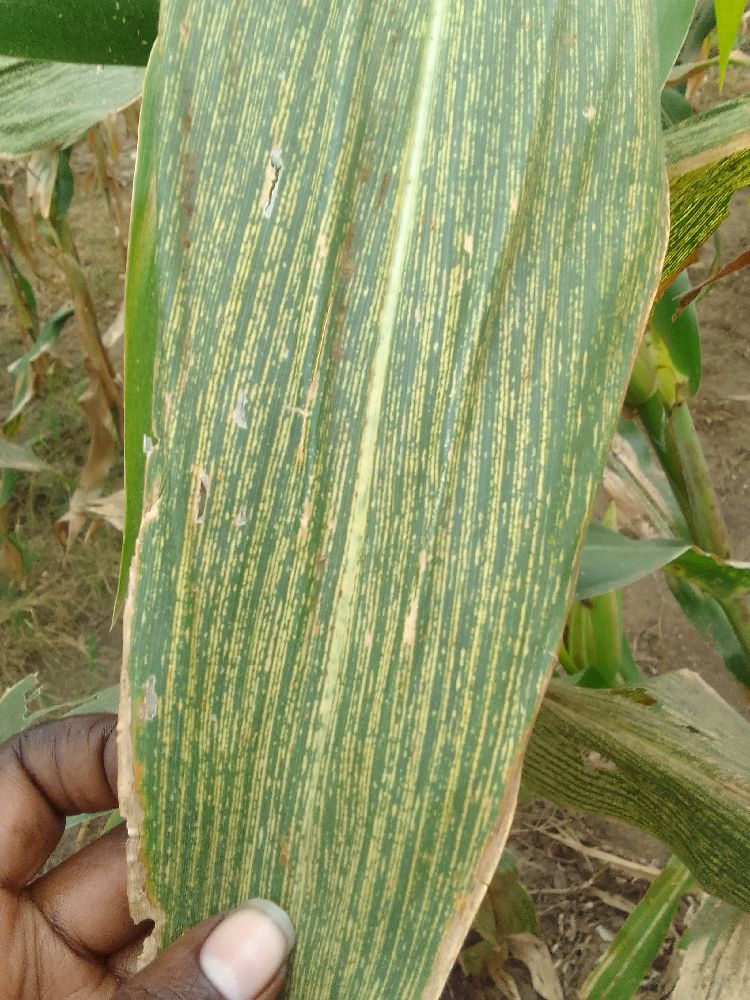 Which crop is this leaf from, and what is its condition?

maize, maize streak virus
